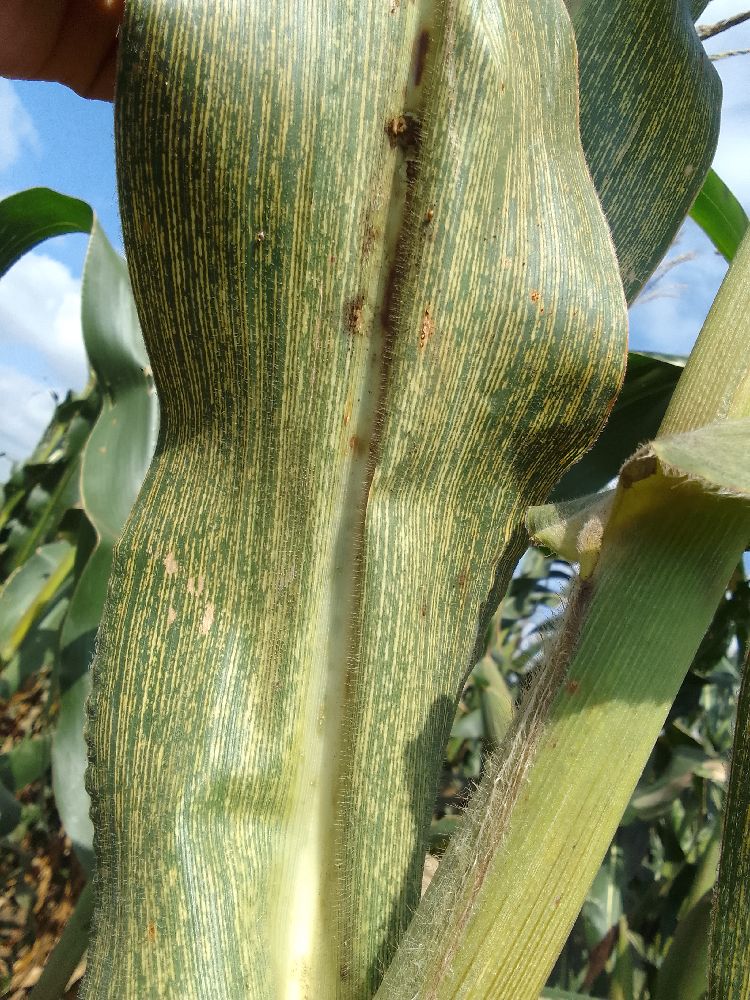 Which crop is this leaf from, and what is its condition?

maize, maize streak virus
